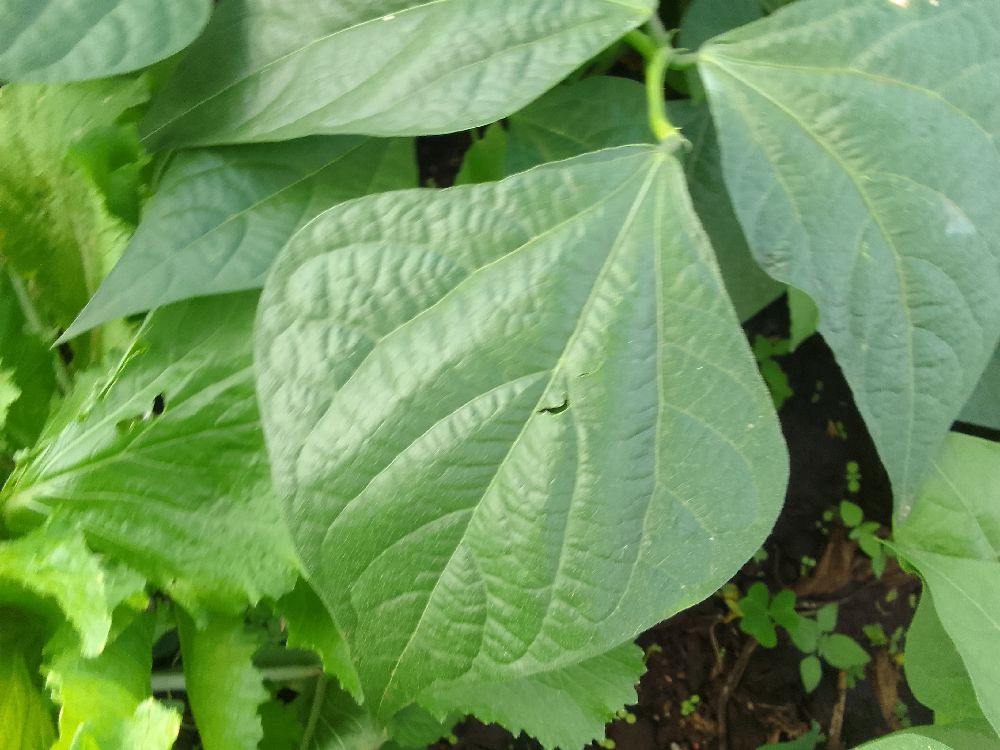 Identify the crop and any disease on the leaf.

common bean, healthy
